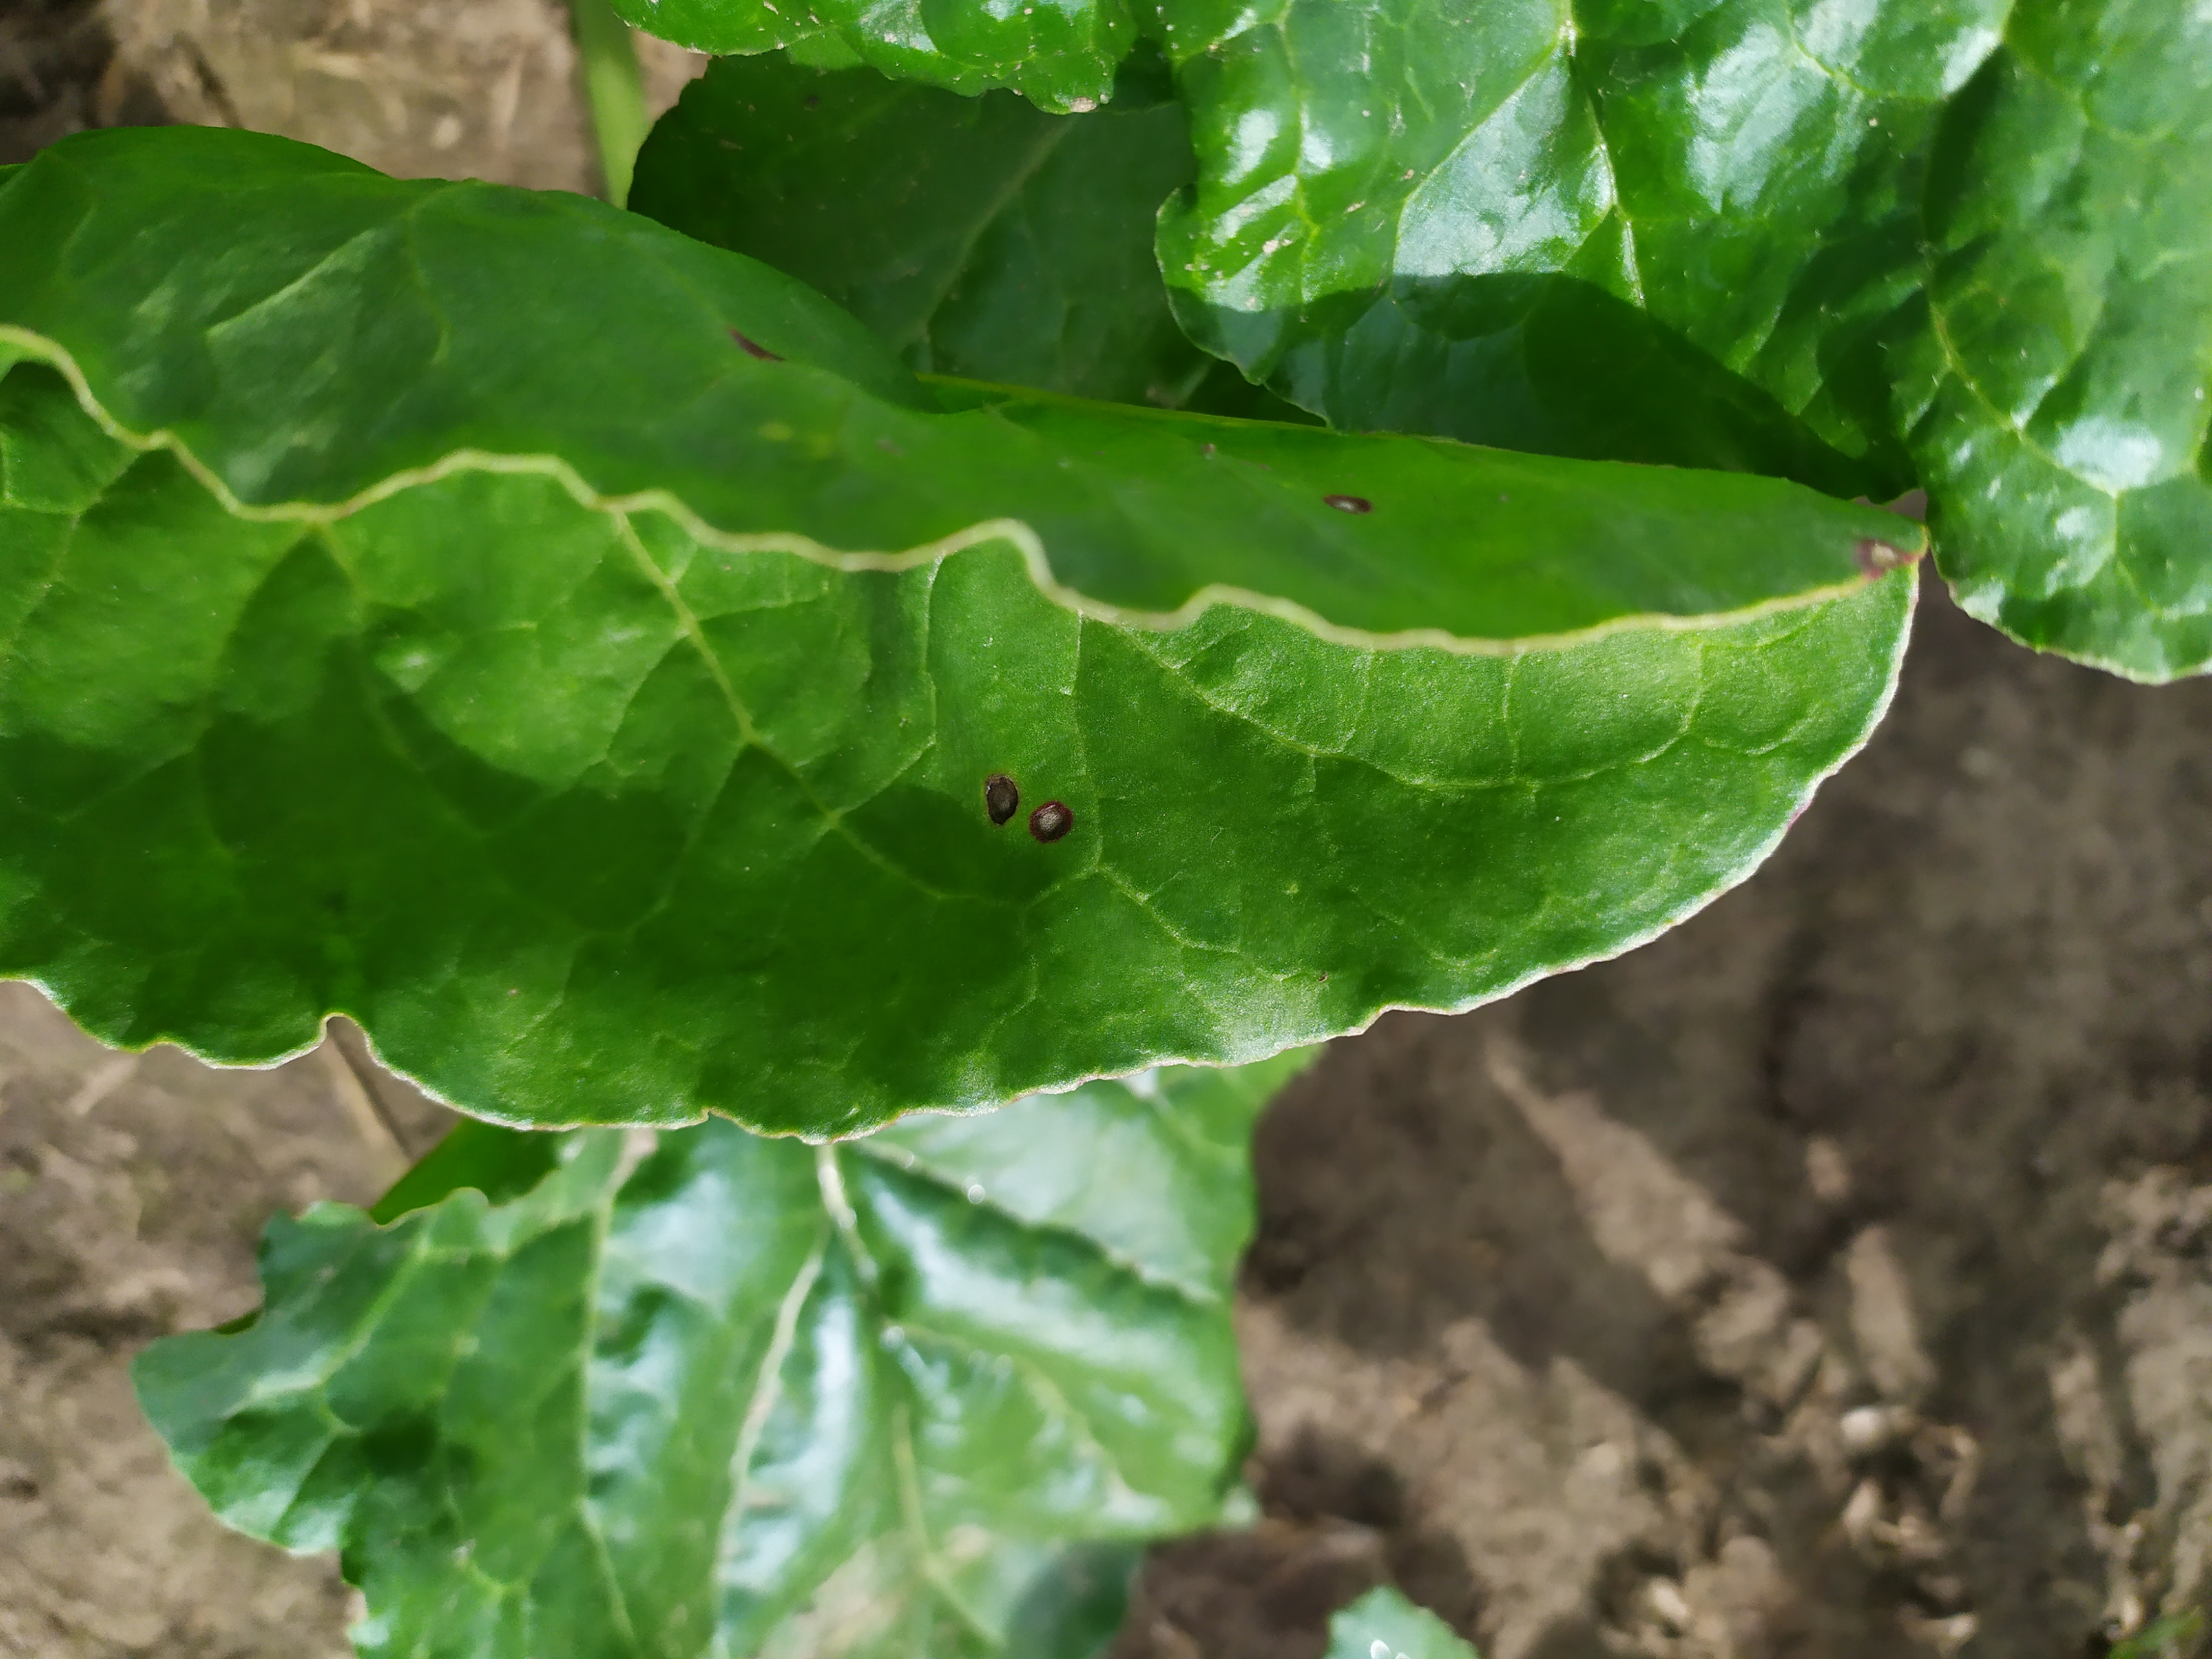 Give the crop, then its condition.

beet, cercospora
